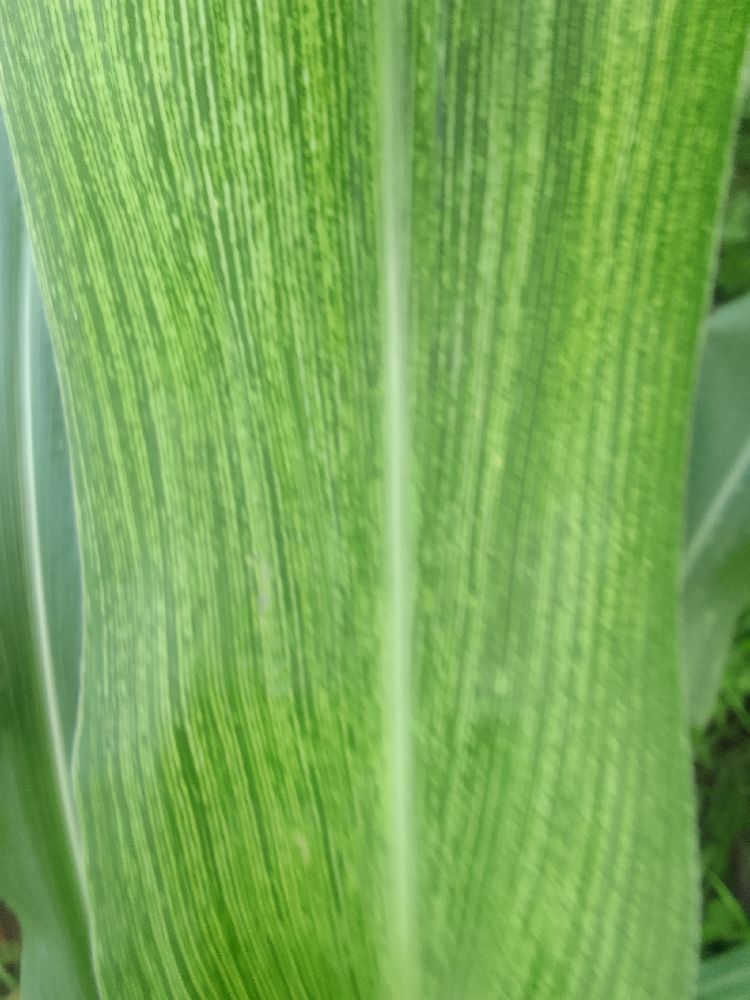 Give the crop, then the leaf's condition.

maize, maize streak virus
